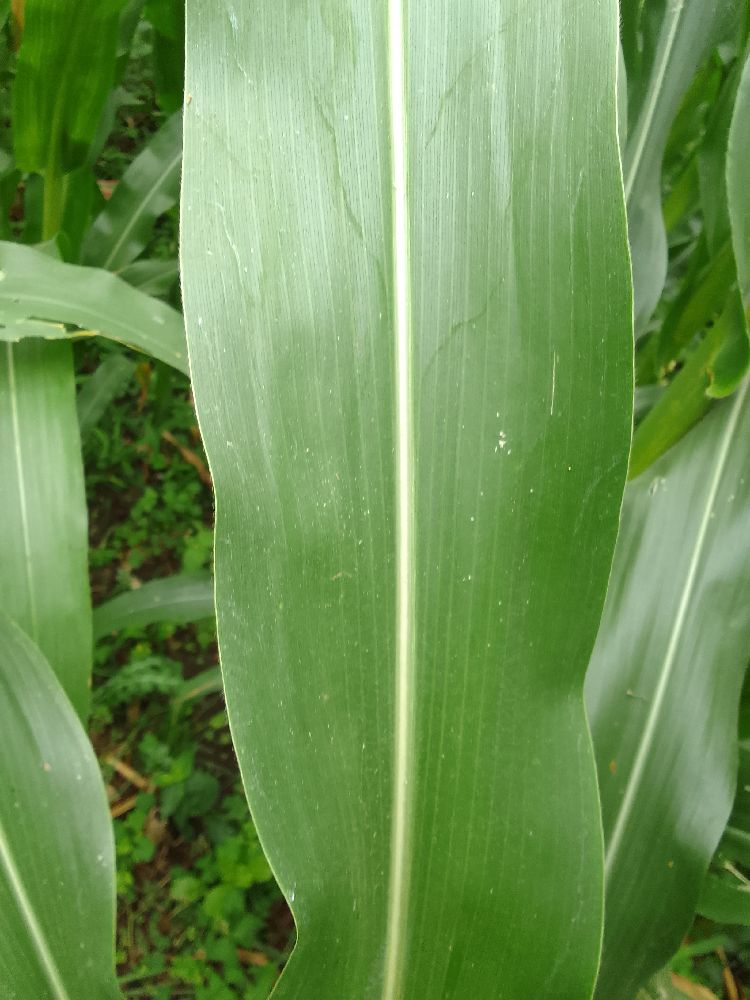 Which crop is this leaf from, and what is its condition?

maize, healthy
